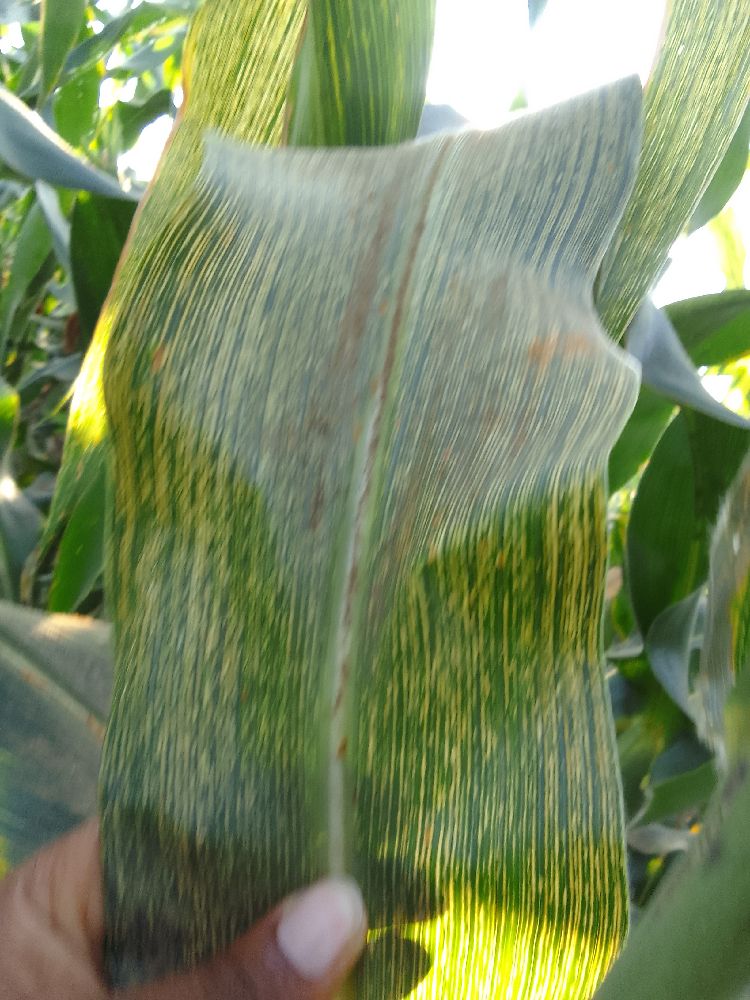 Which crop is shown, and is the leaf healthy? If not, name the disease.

maize, maize streak virus
